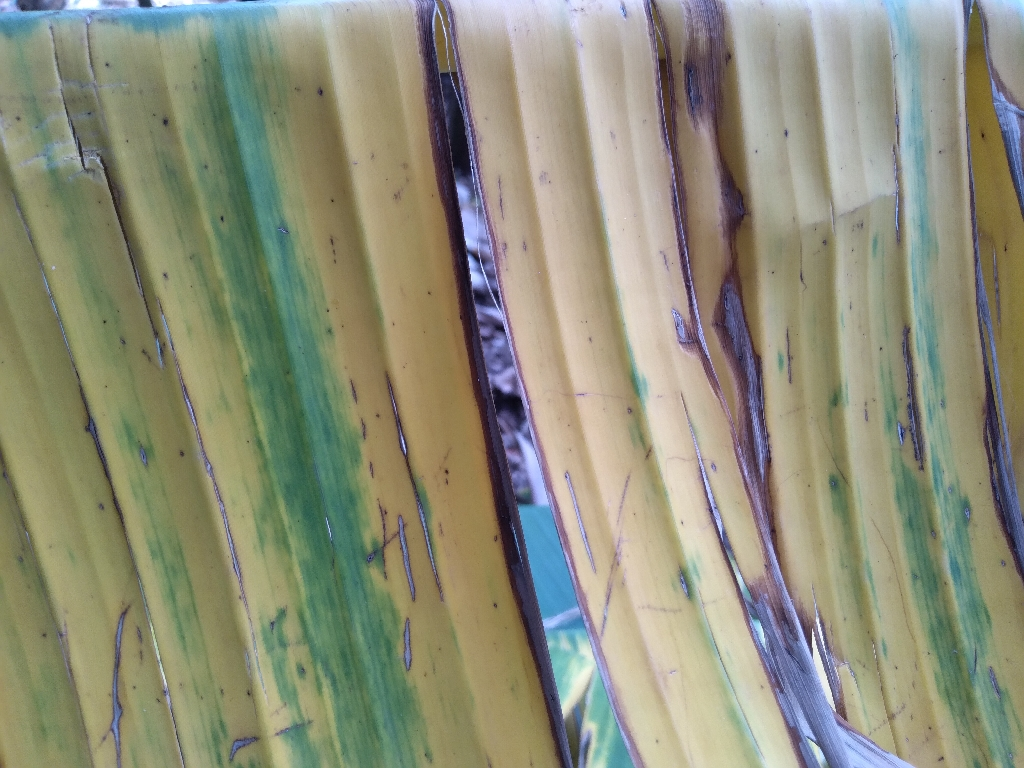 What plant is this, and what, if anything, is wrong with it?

banana, fusarium wilt race 1
